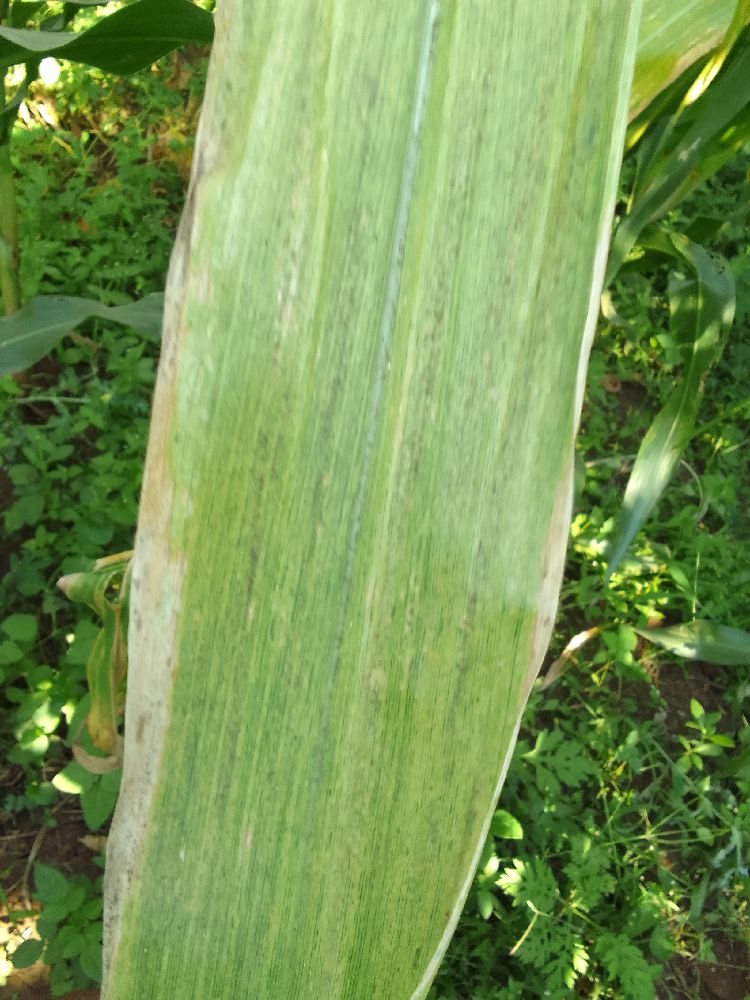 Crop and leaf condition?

maize, maize lethal necrosis
